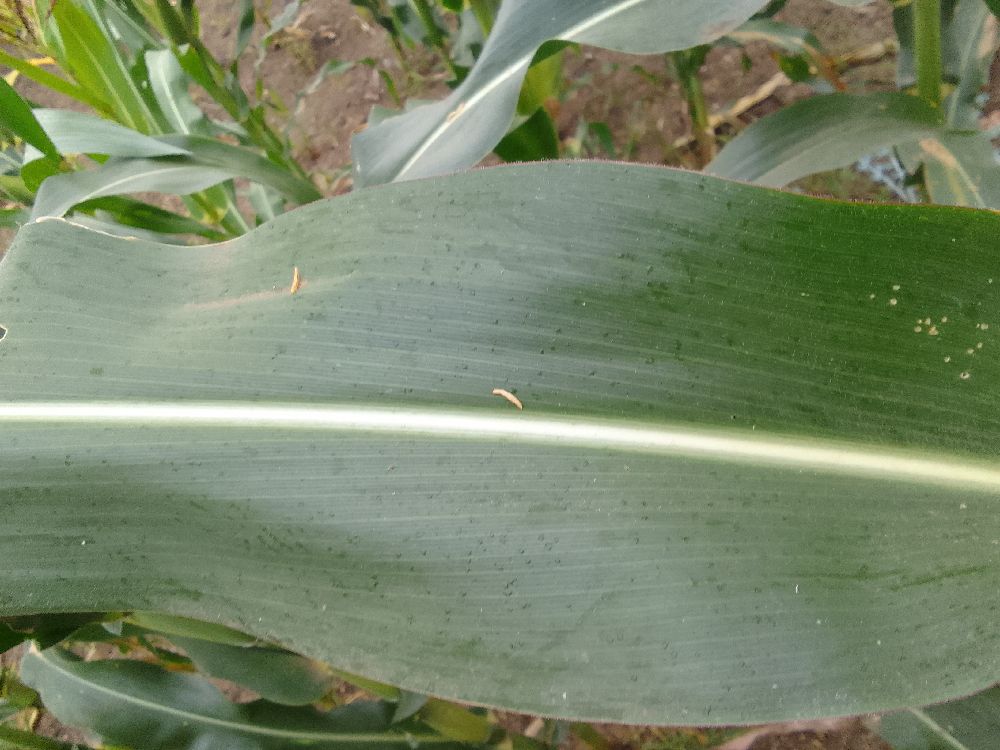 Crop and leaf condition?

maize, healthy
